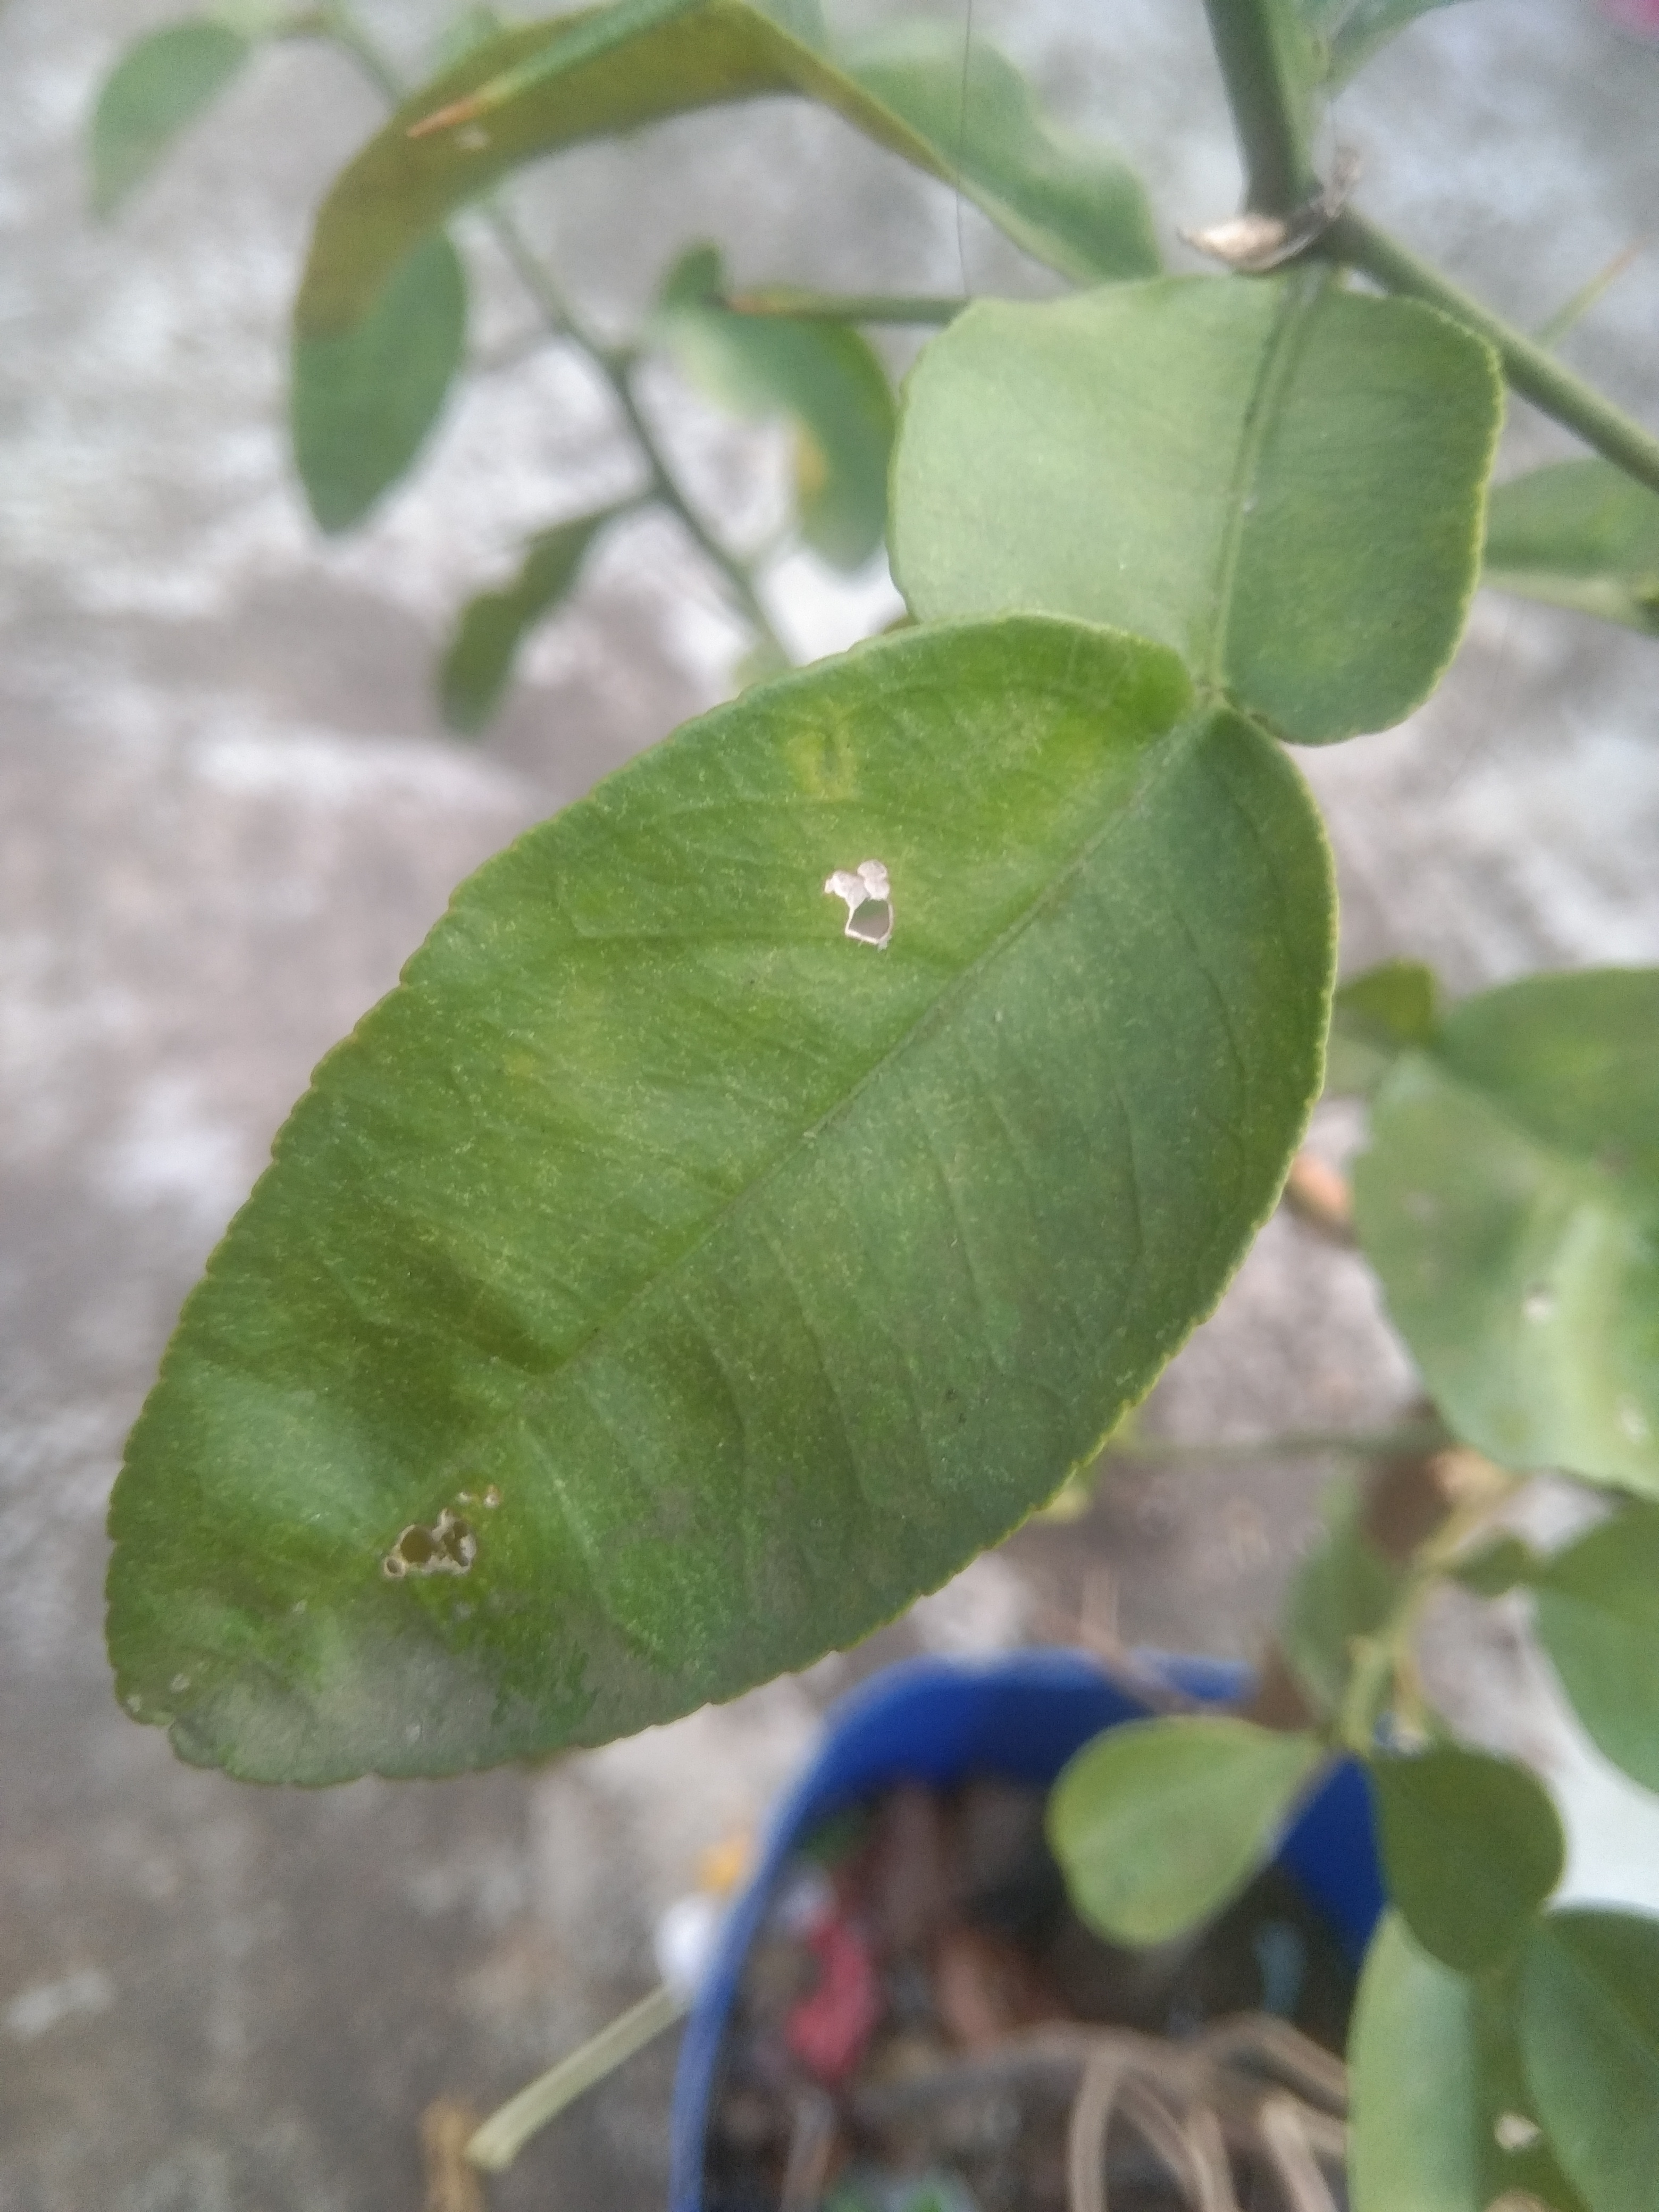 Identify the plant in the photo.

lemon
